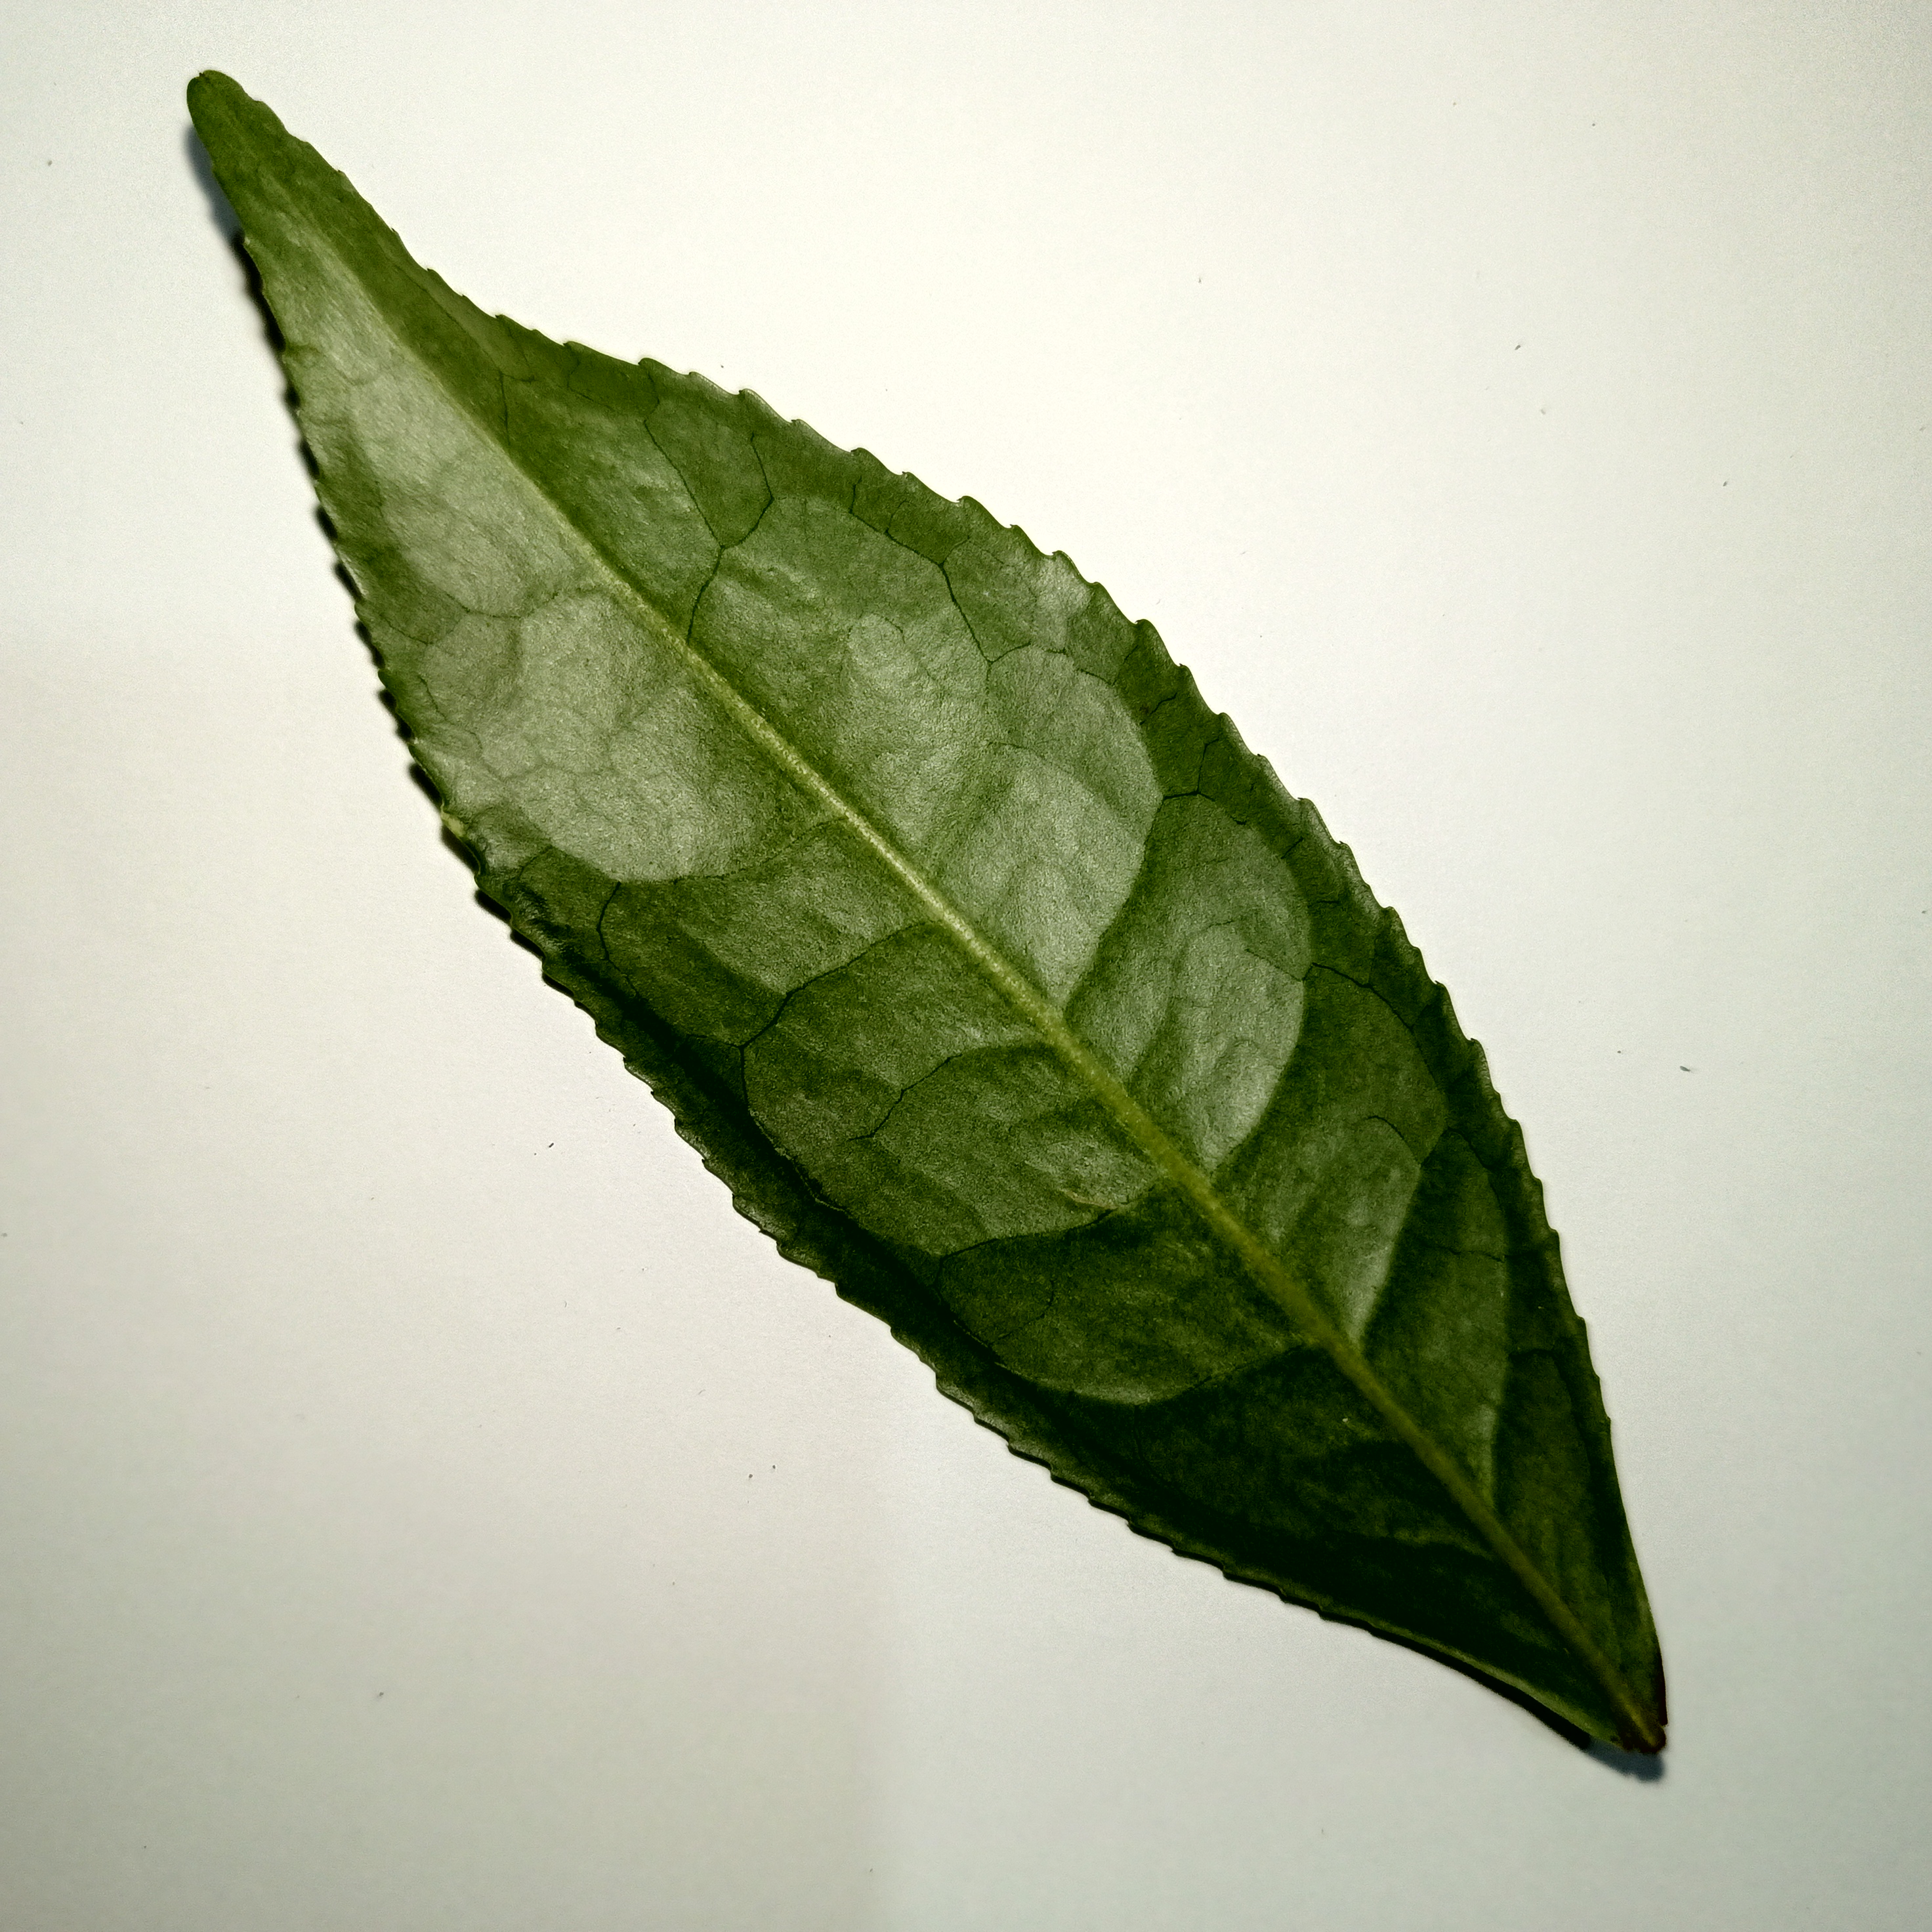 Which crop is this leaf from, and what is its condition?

tea, healthy
